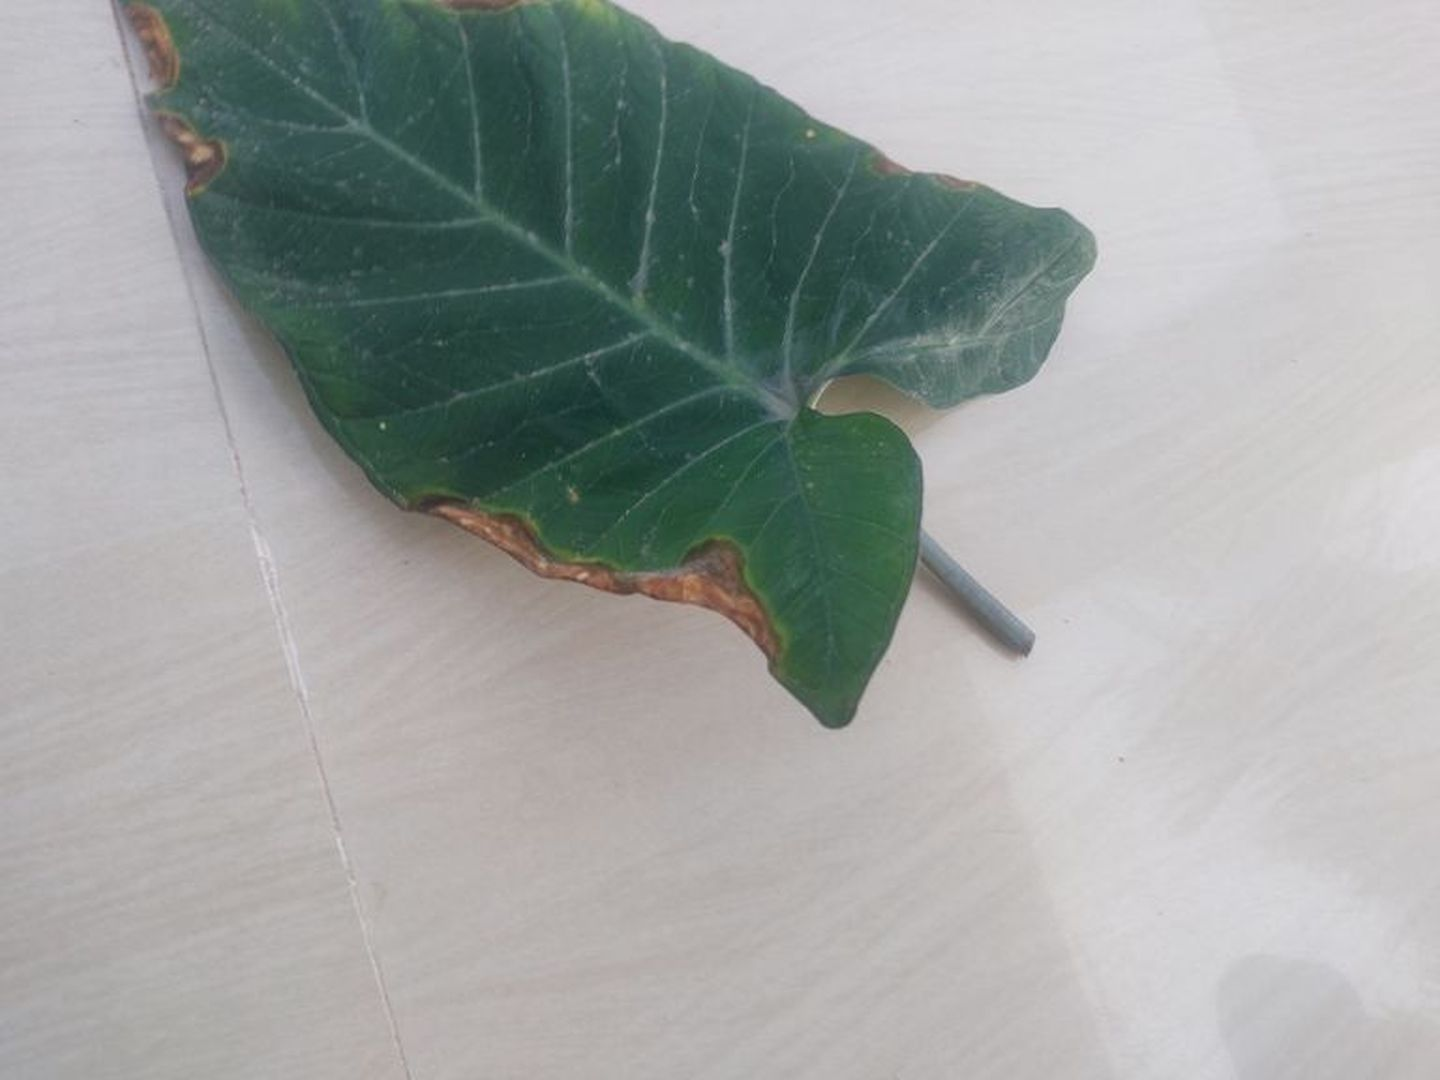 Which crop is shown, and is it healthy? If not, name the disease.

taro, leaf blight
